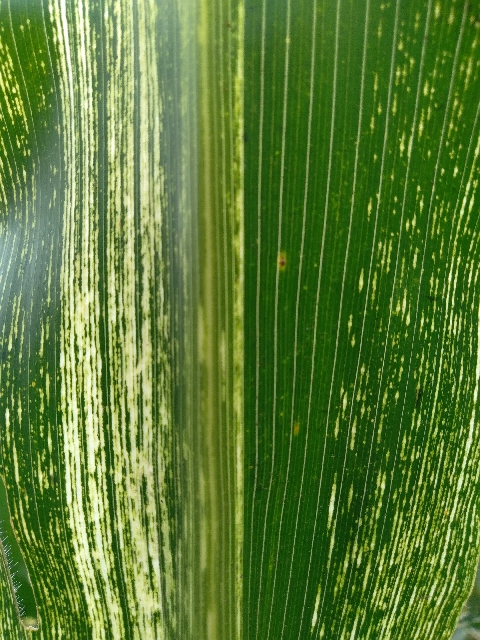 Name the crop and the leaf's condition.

maize, maize streak virus
